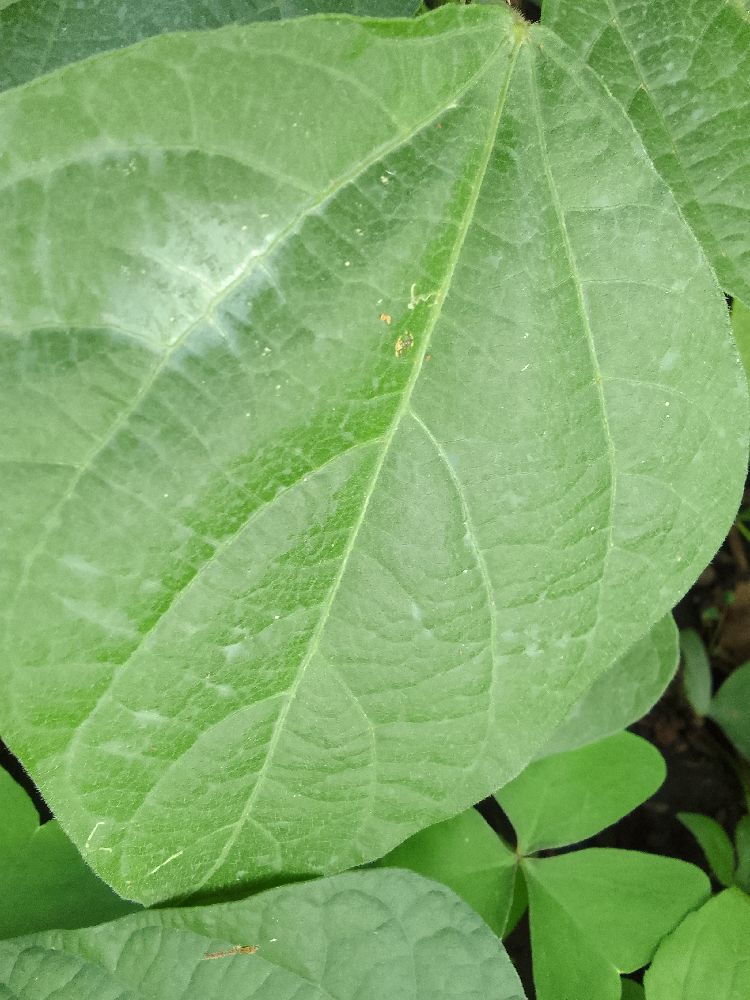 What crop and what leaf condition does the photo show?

common bean, healthy
